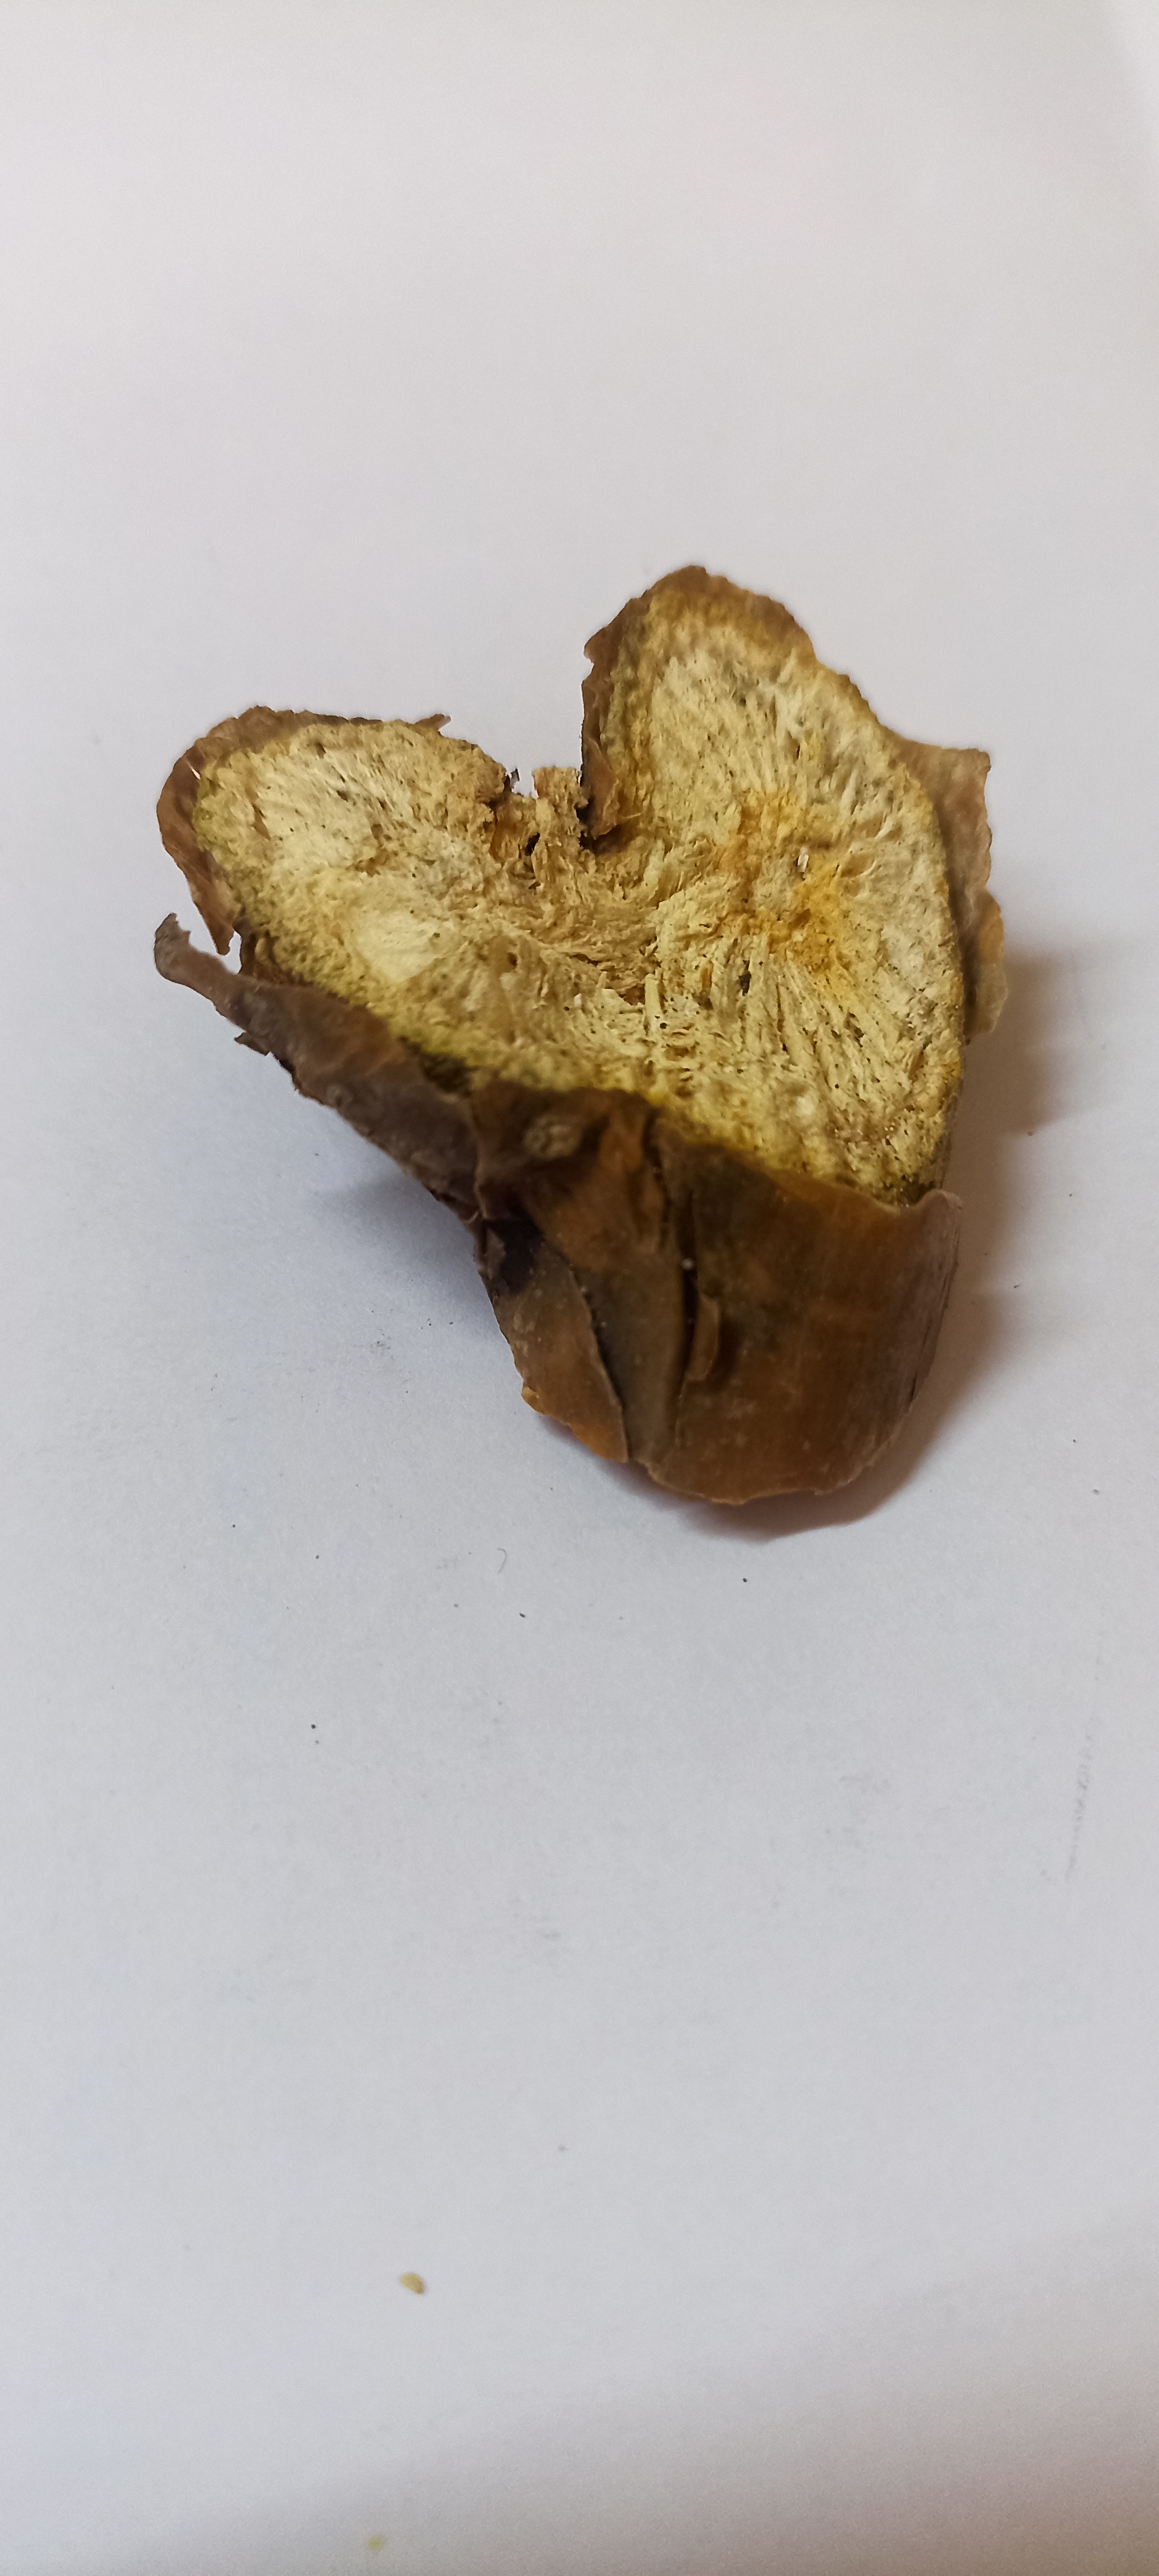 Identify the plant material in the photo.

gulvel
